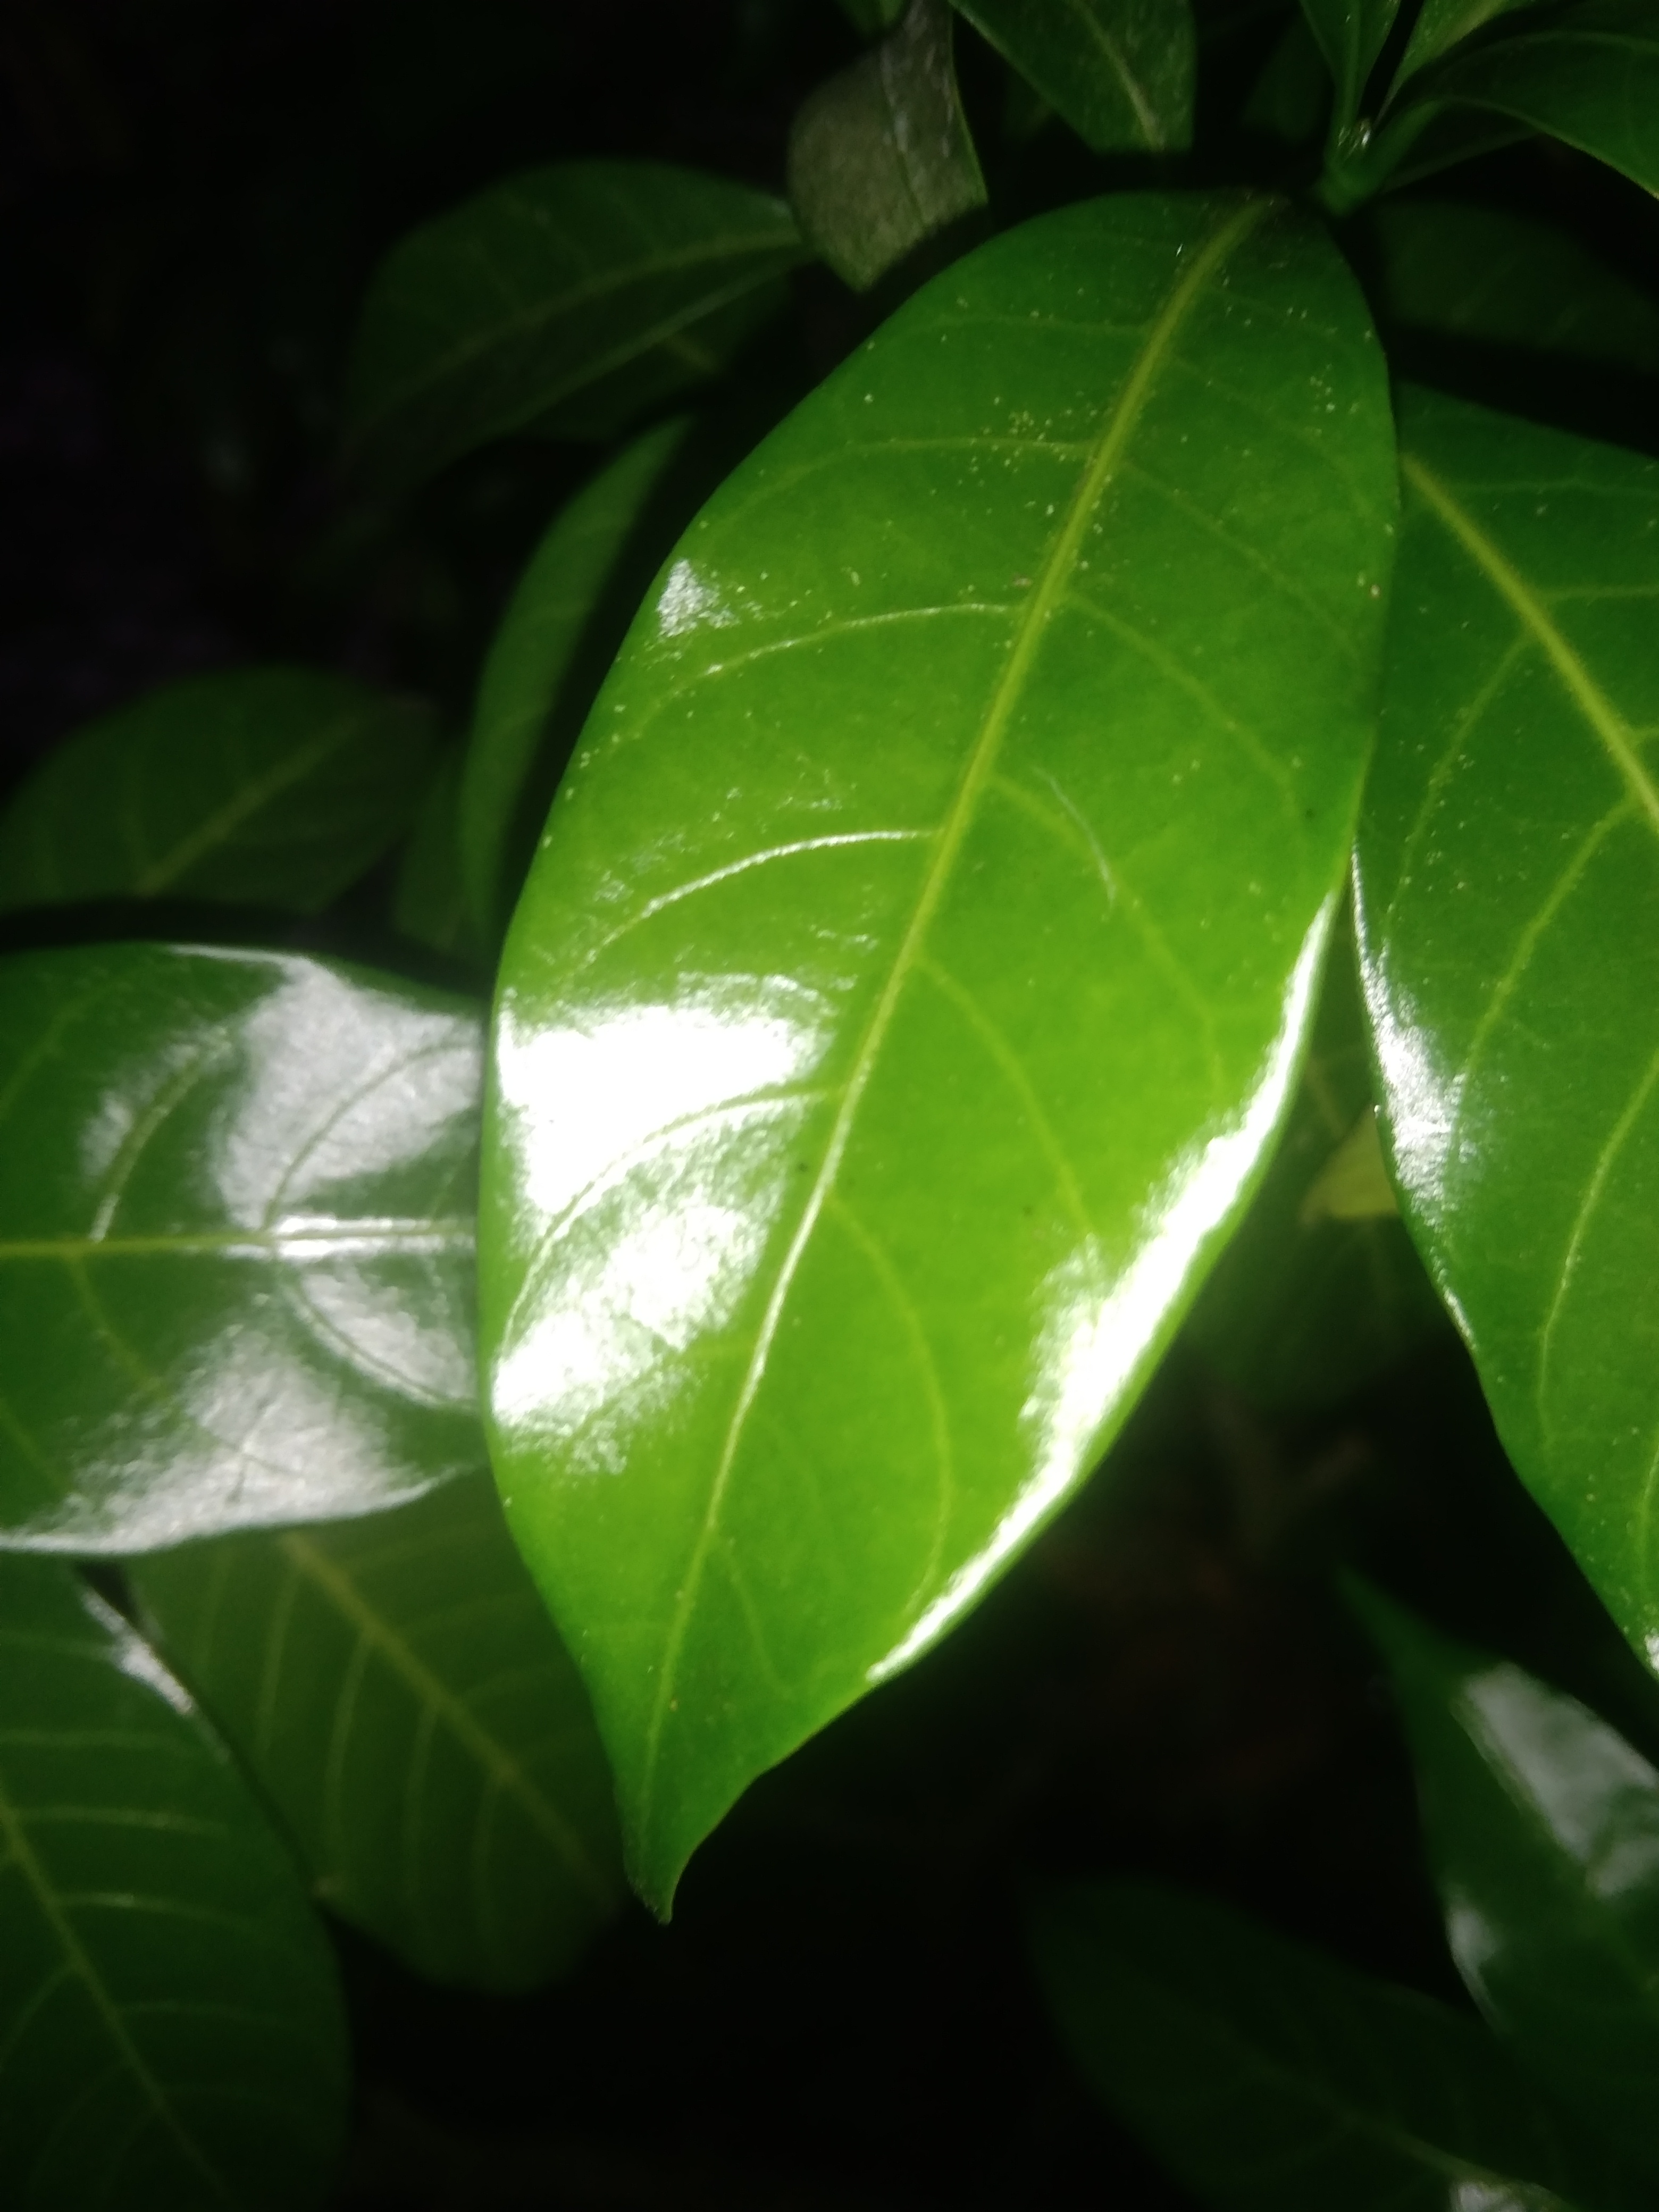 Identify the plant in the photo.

togor
